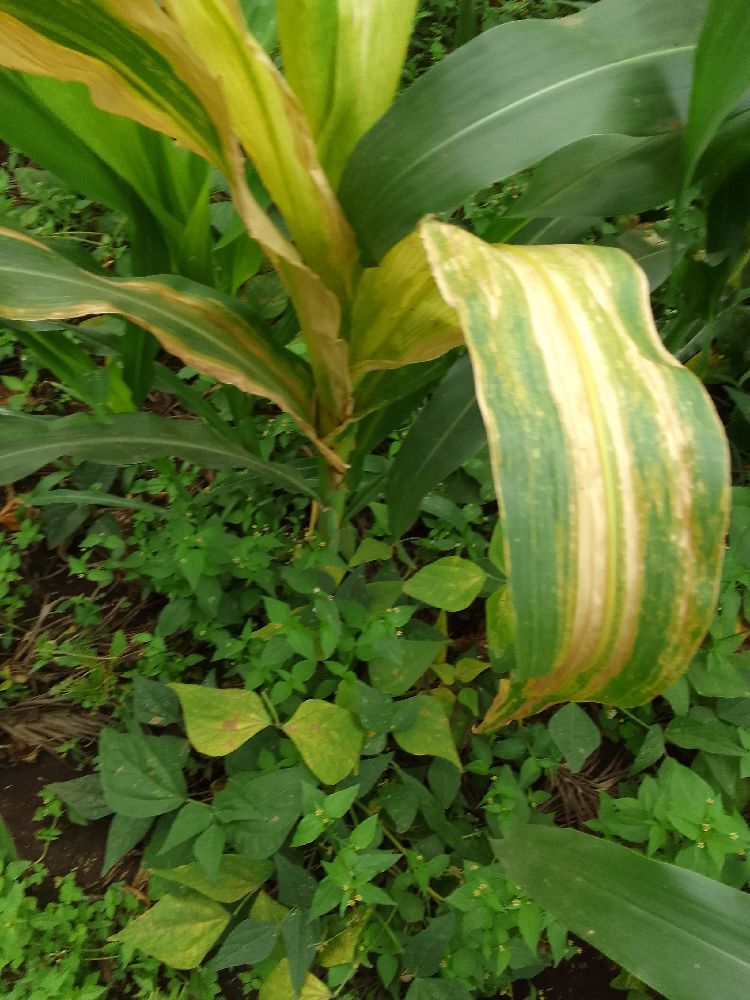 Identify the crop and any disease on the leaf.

maize, maize lethal necrosis
